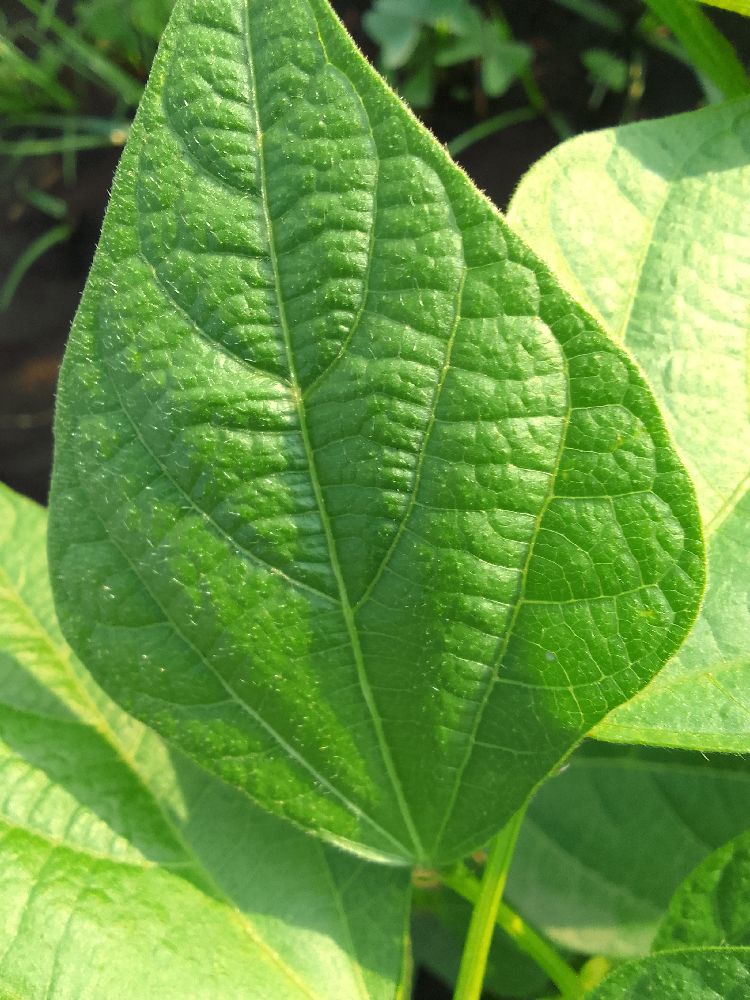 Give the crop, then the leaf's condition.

common bean, healthy
